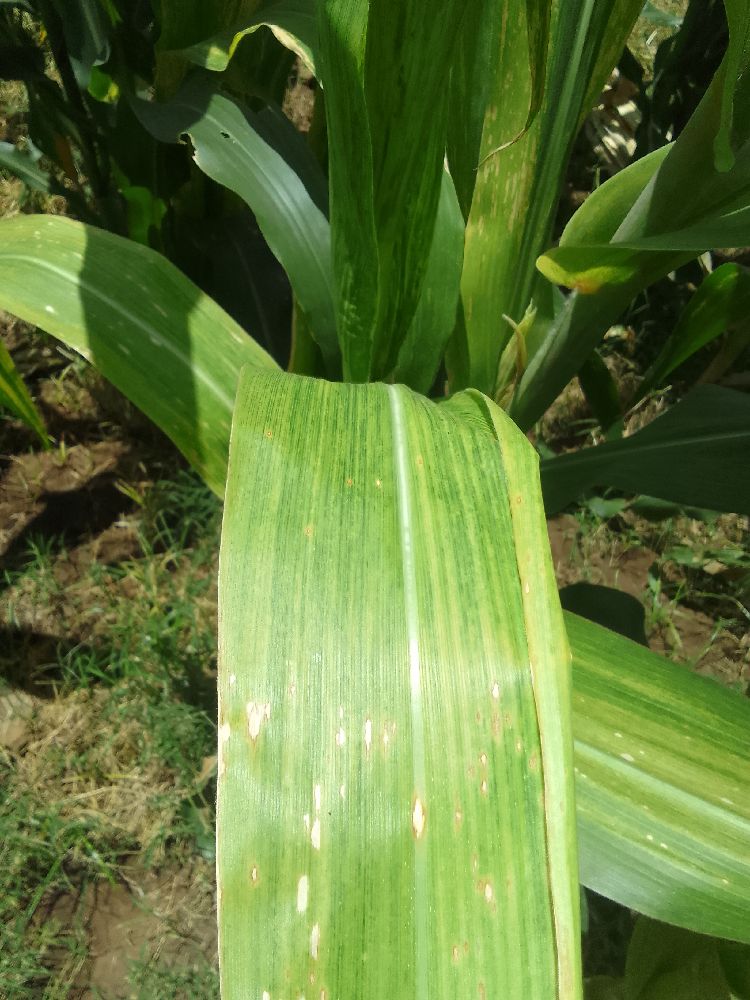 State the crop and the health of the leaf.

maize, maize lethal necrosis
